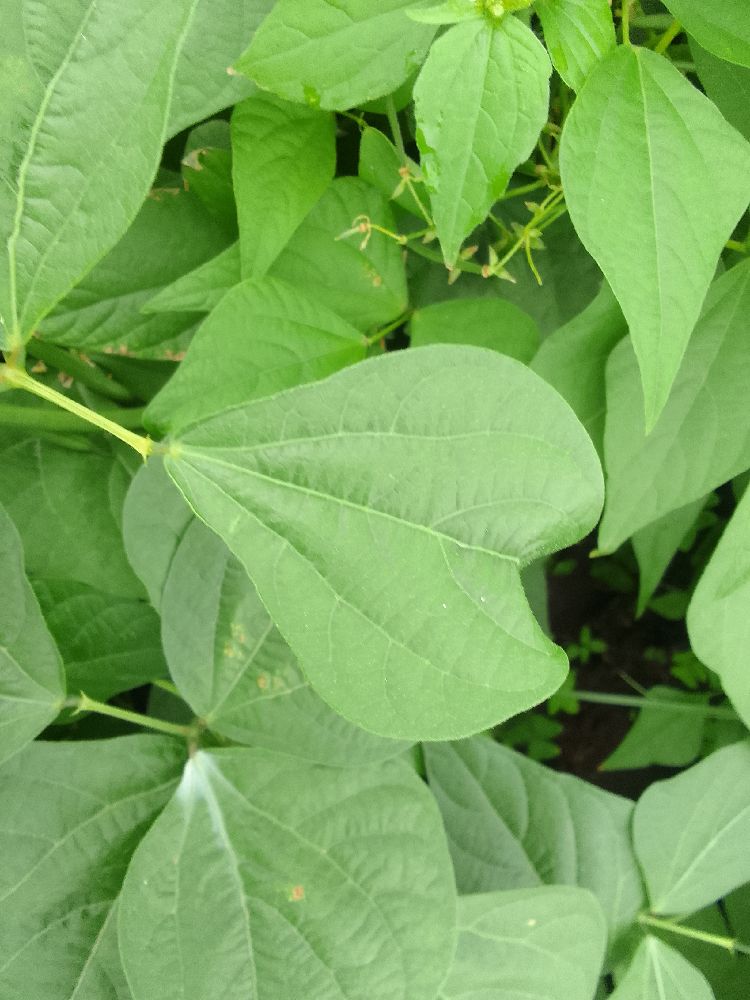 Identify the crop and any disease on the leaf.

common bean, healthy
